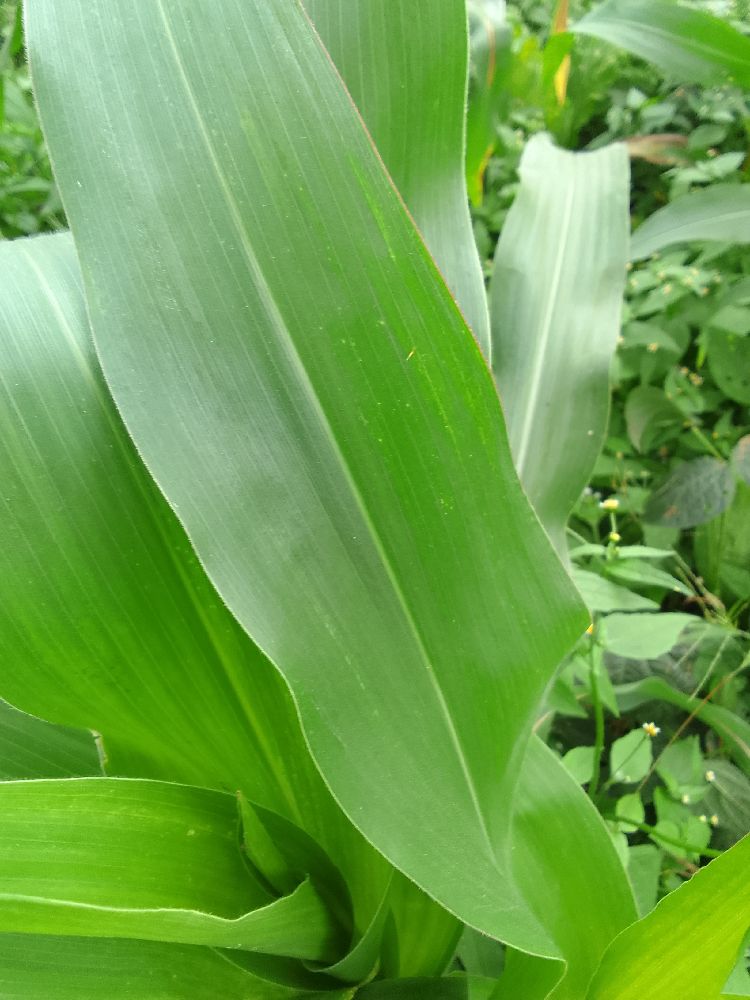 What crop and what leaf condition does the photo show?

maize, healthy
